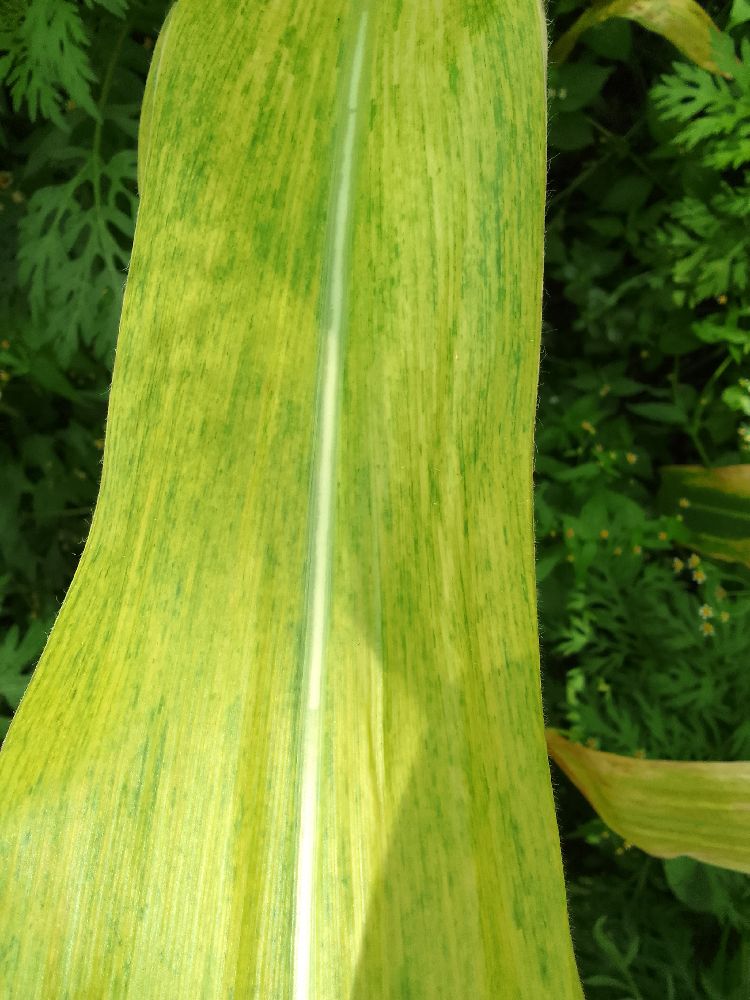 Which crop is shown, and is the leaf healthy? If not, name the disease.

maize, maize lethal necrosis
